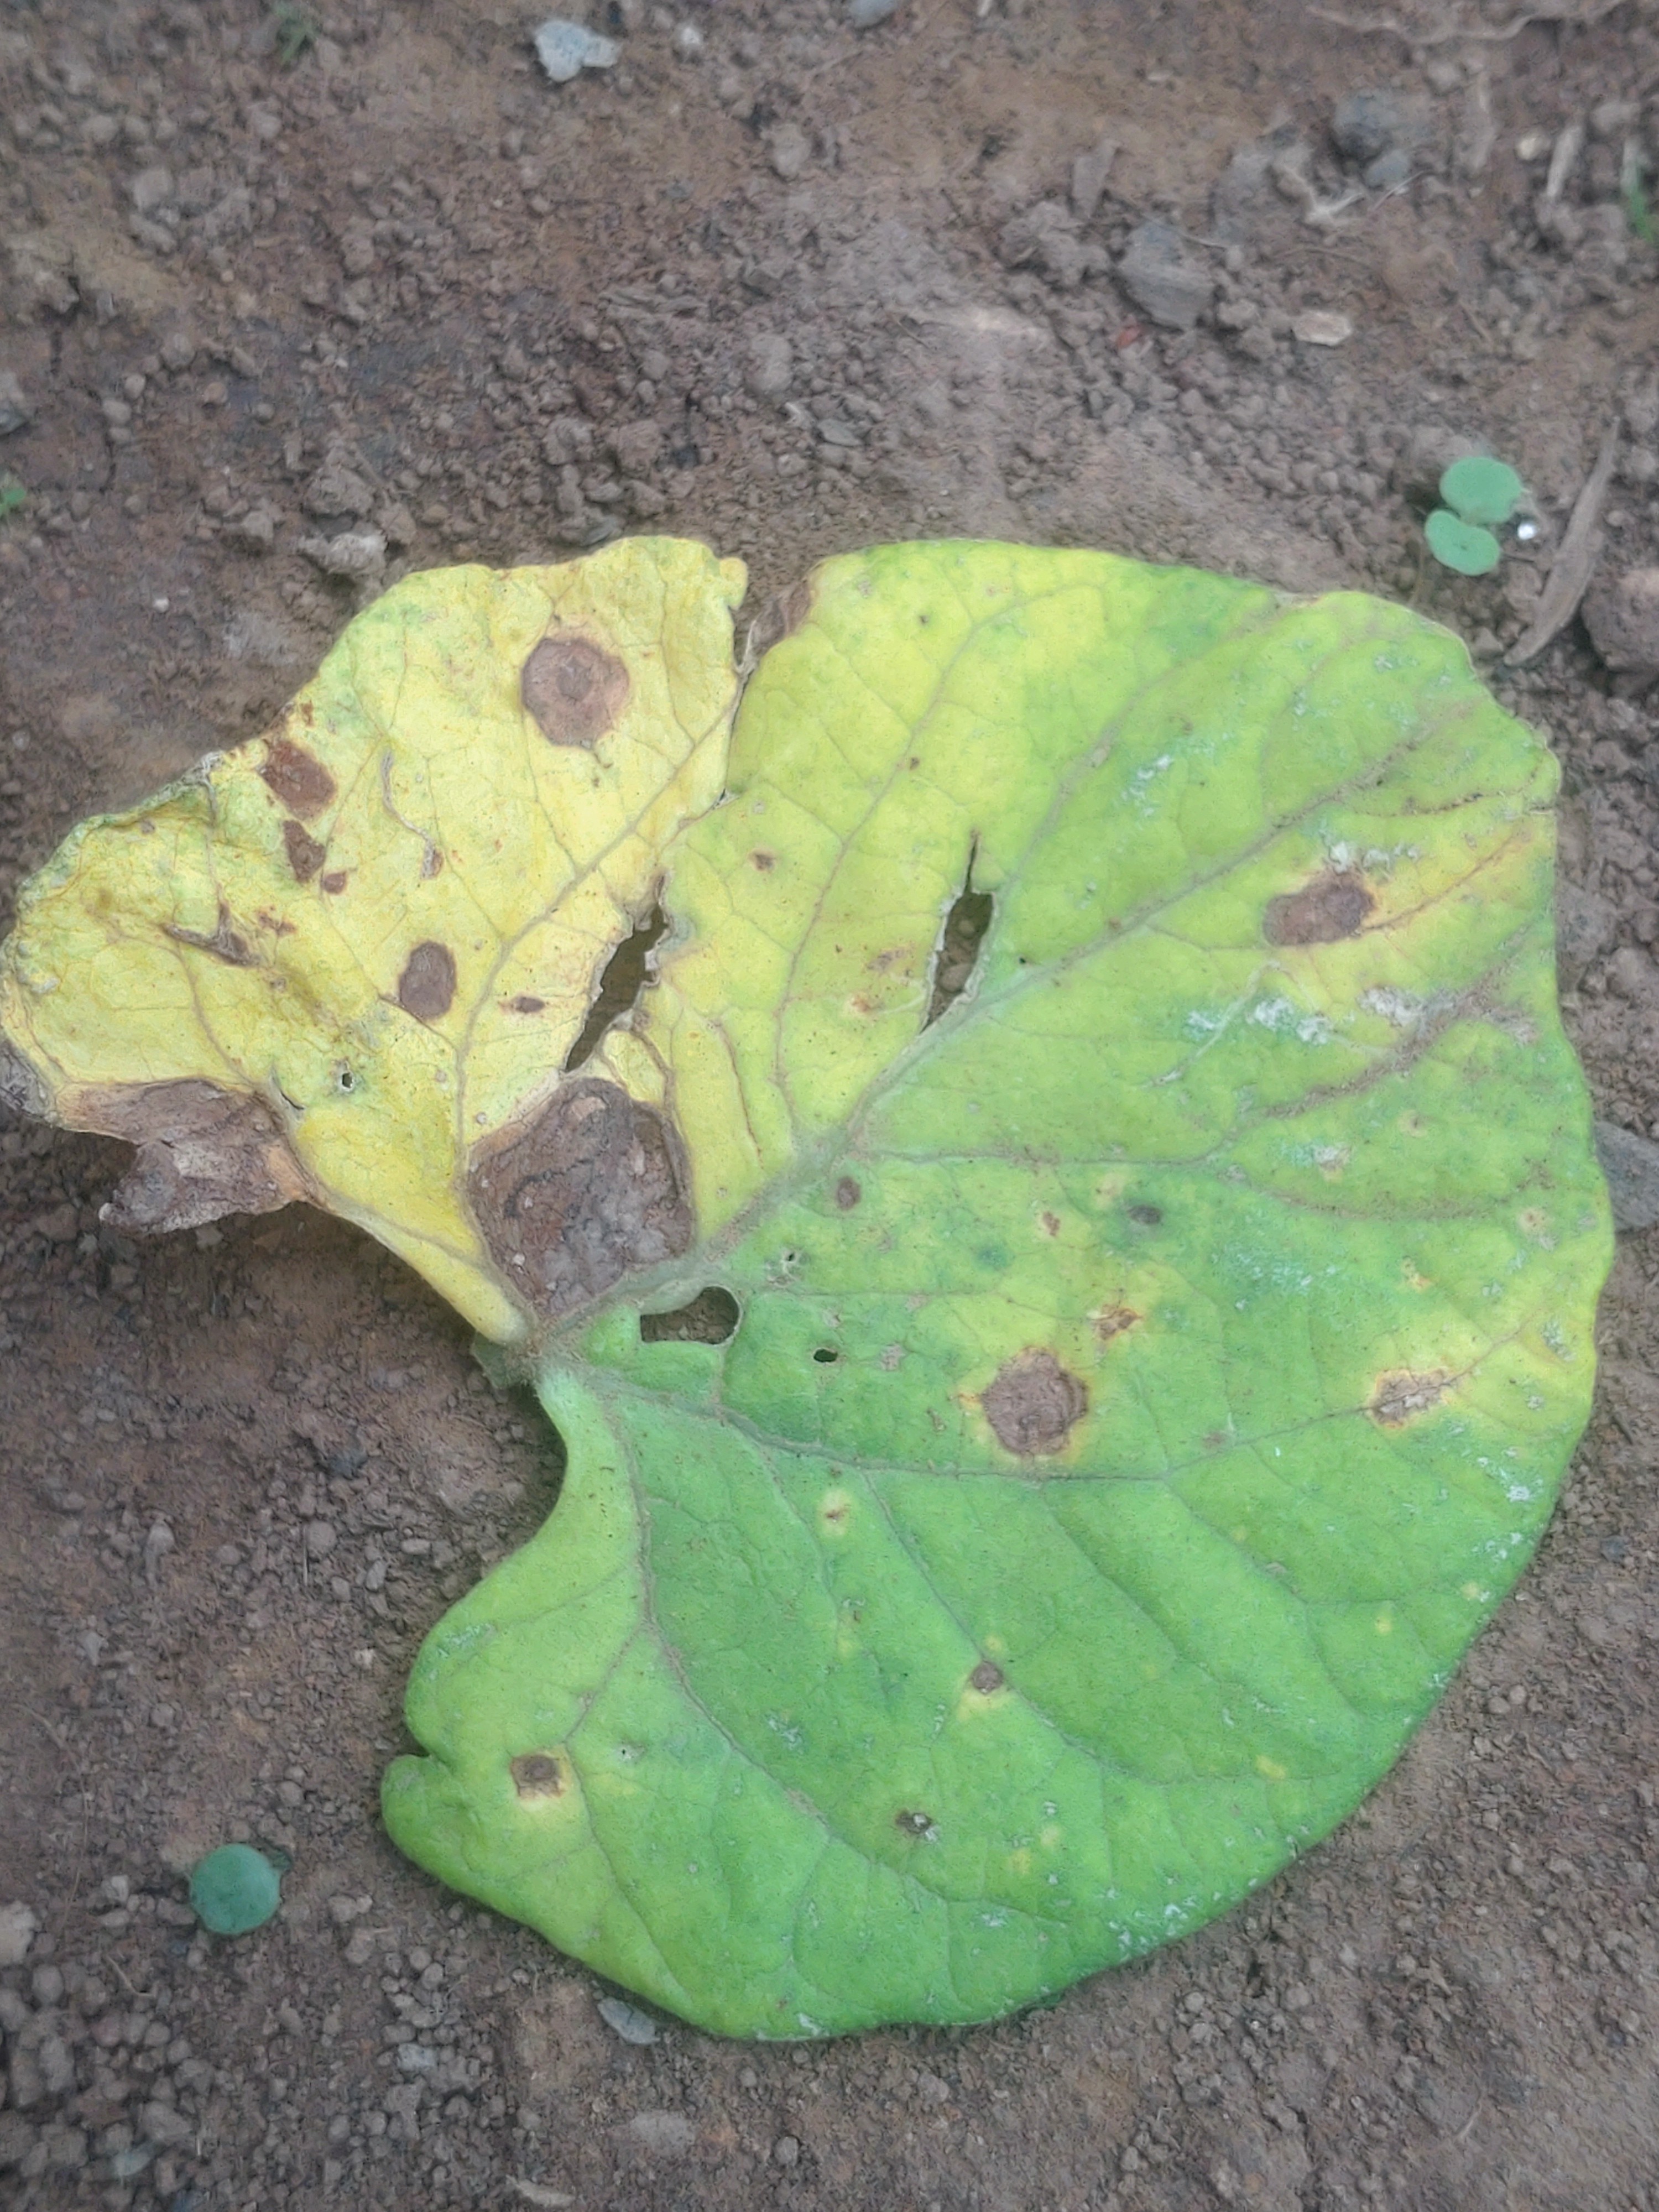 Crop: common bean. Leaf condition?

anthracnose
